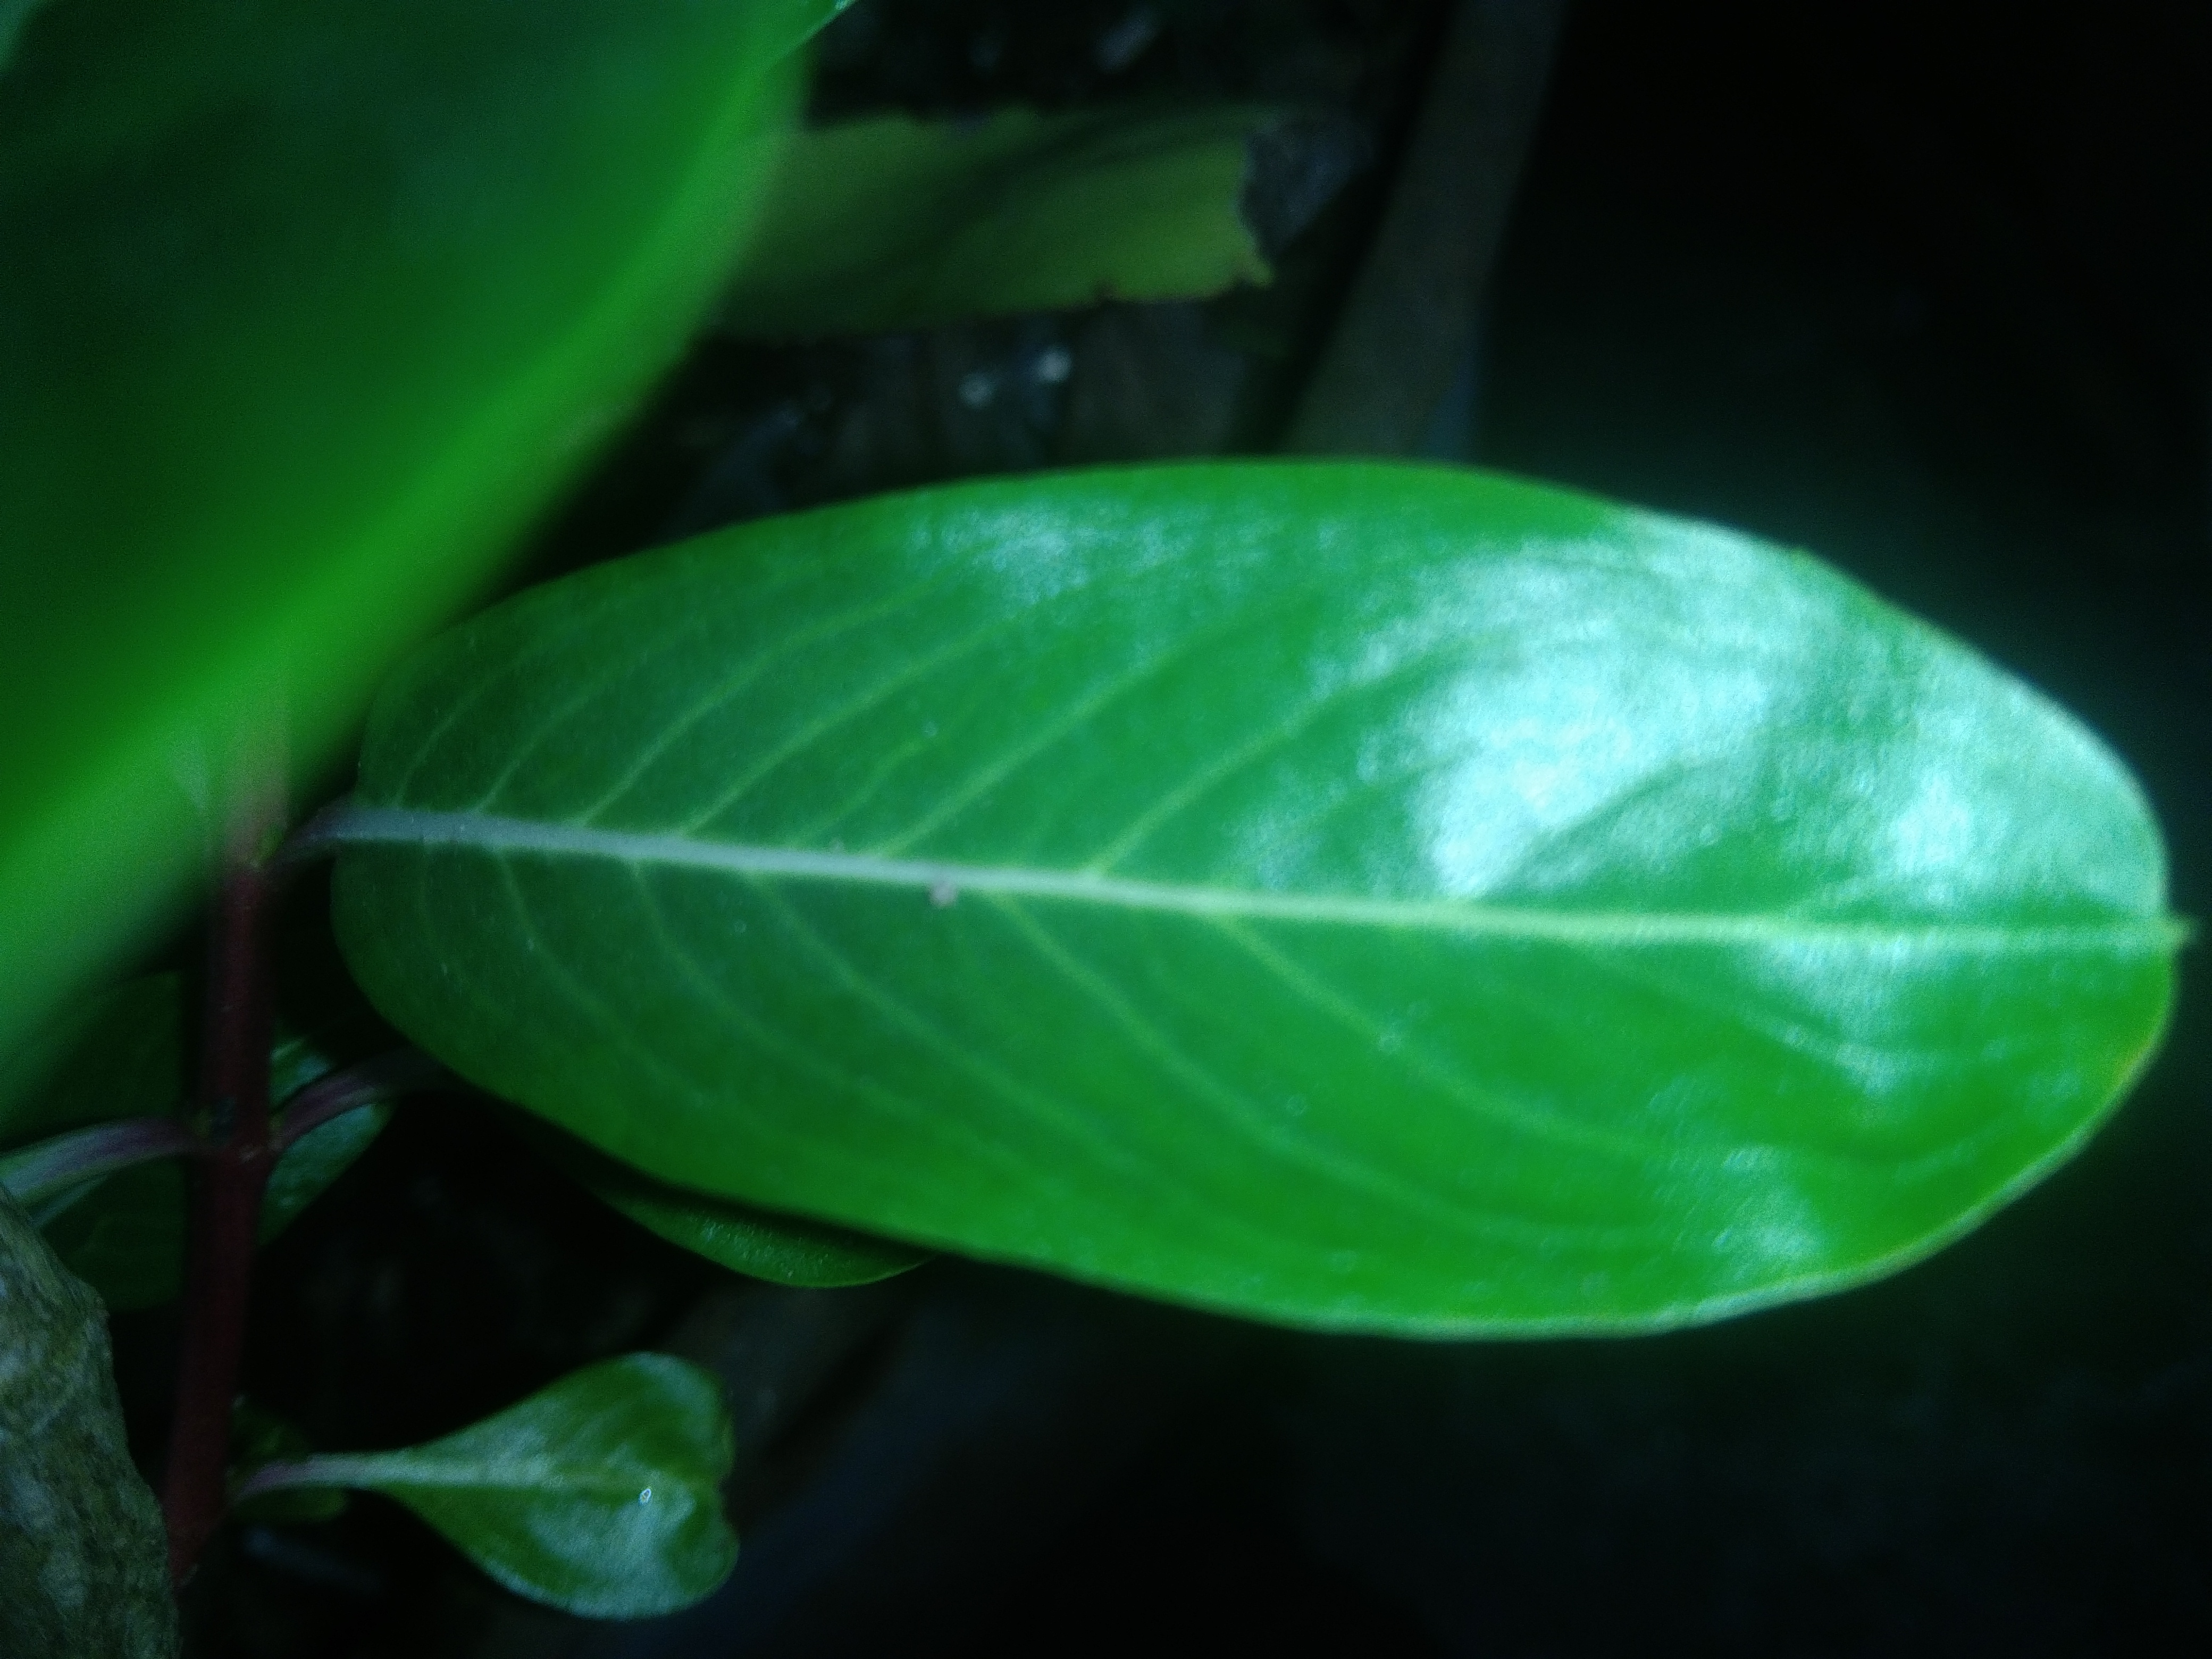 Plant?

rose periwinkle
